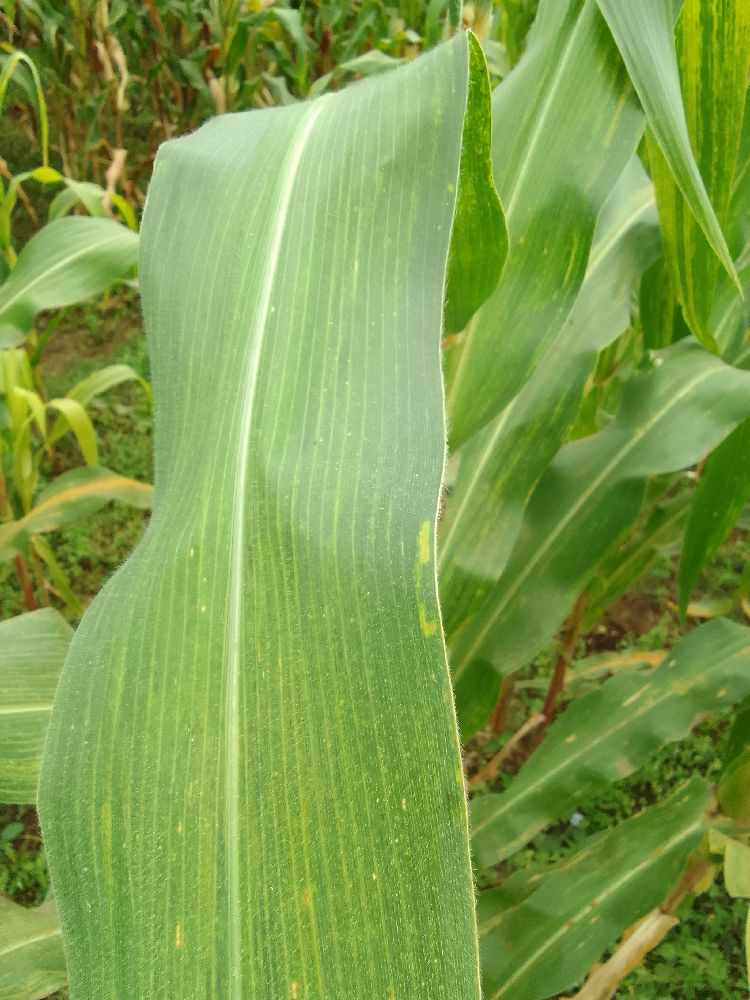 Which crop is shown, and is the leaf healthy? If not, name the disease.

maize, maize lethal necrosis
